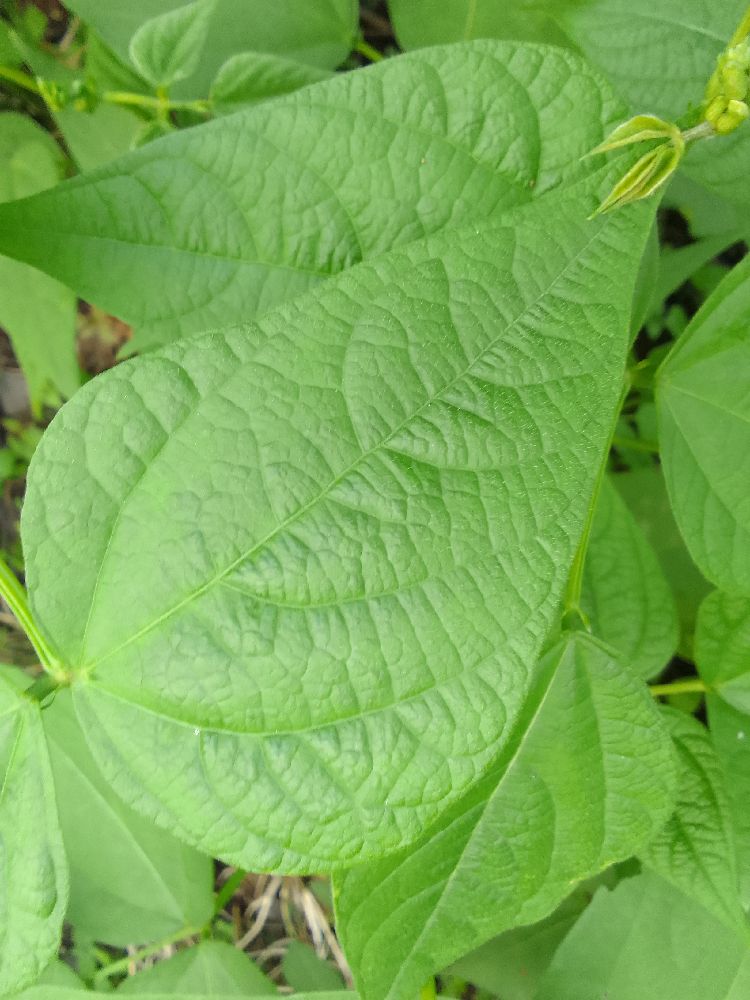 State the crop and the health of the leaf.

common bean, healthy
